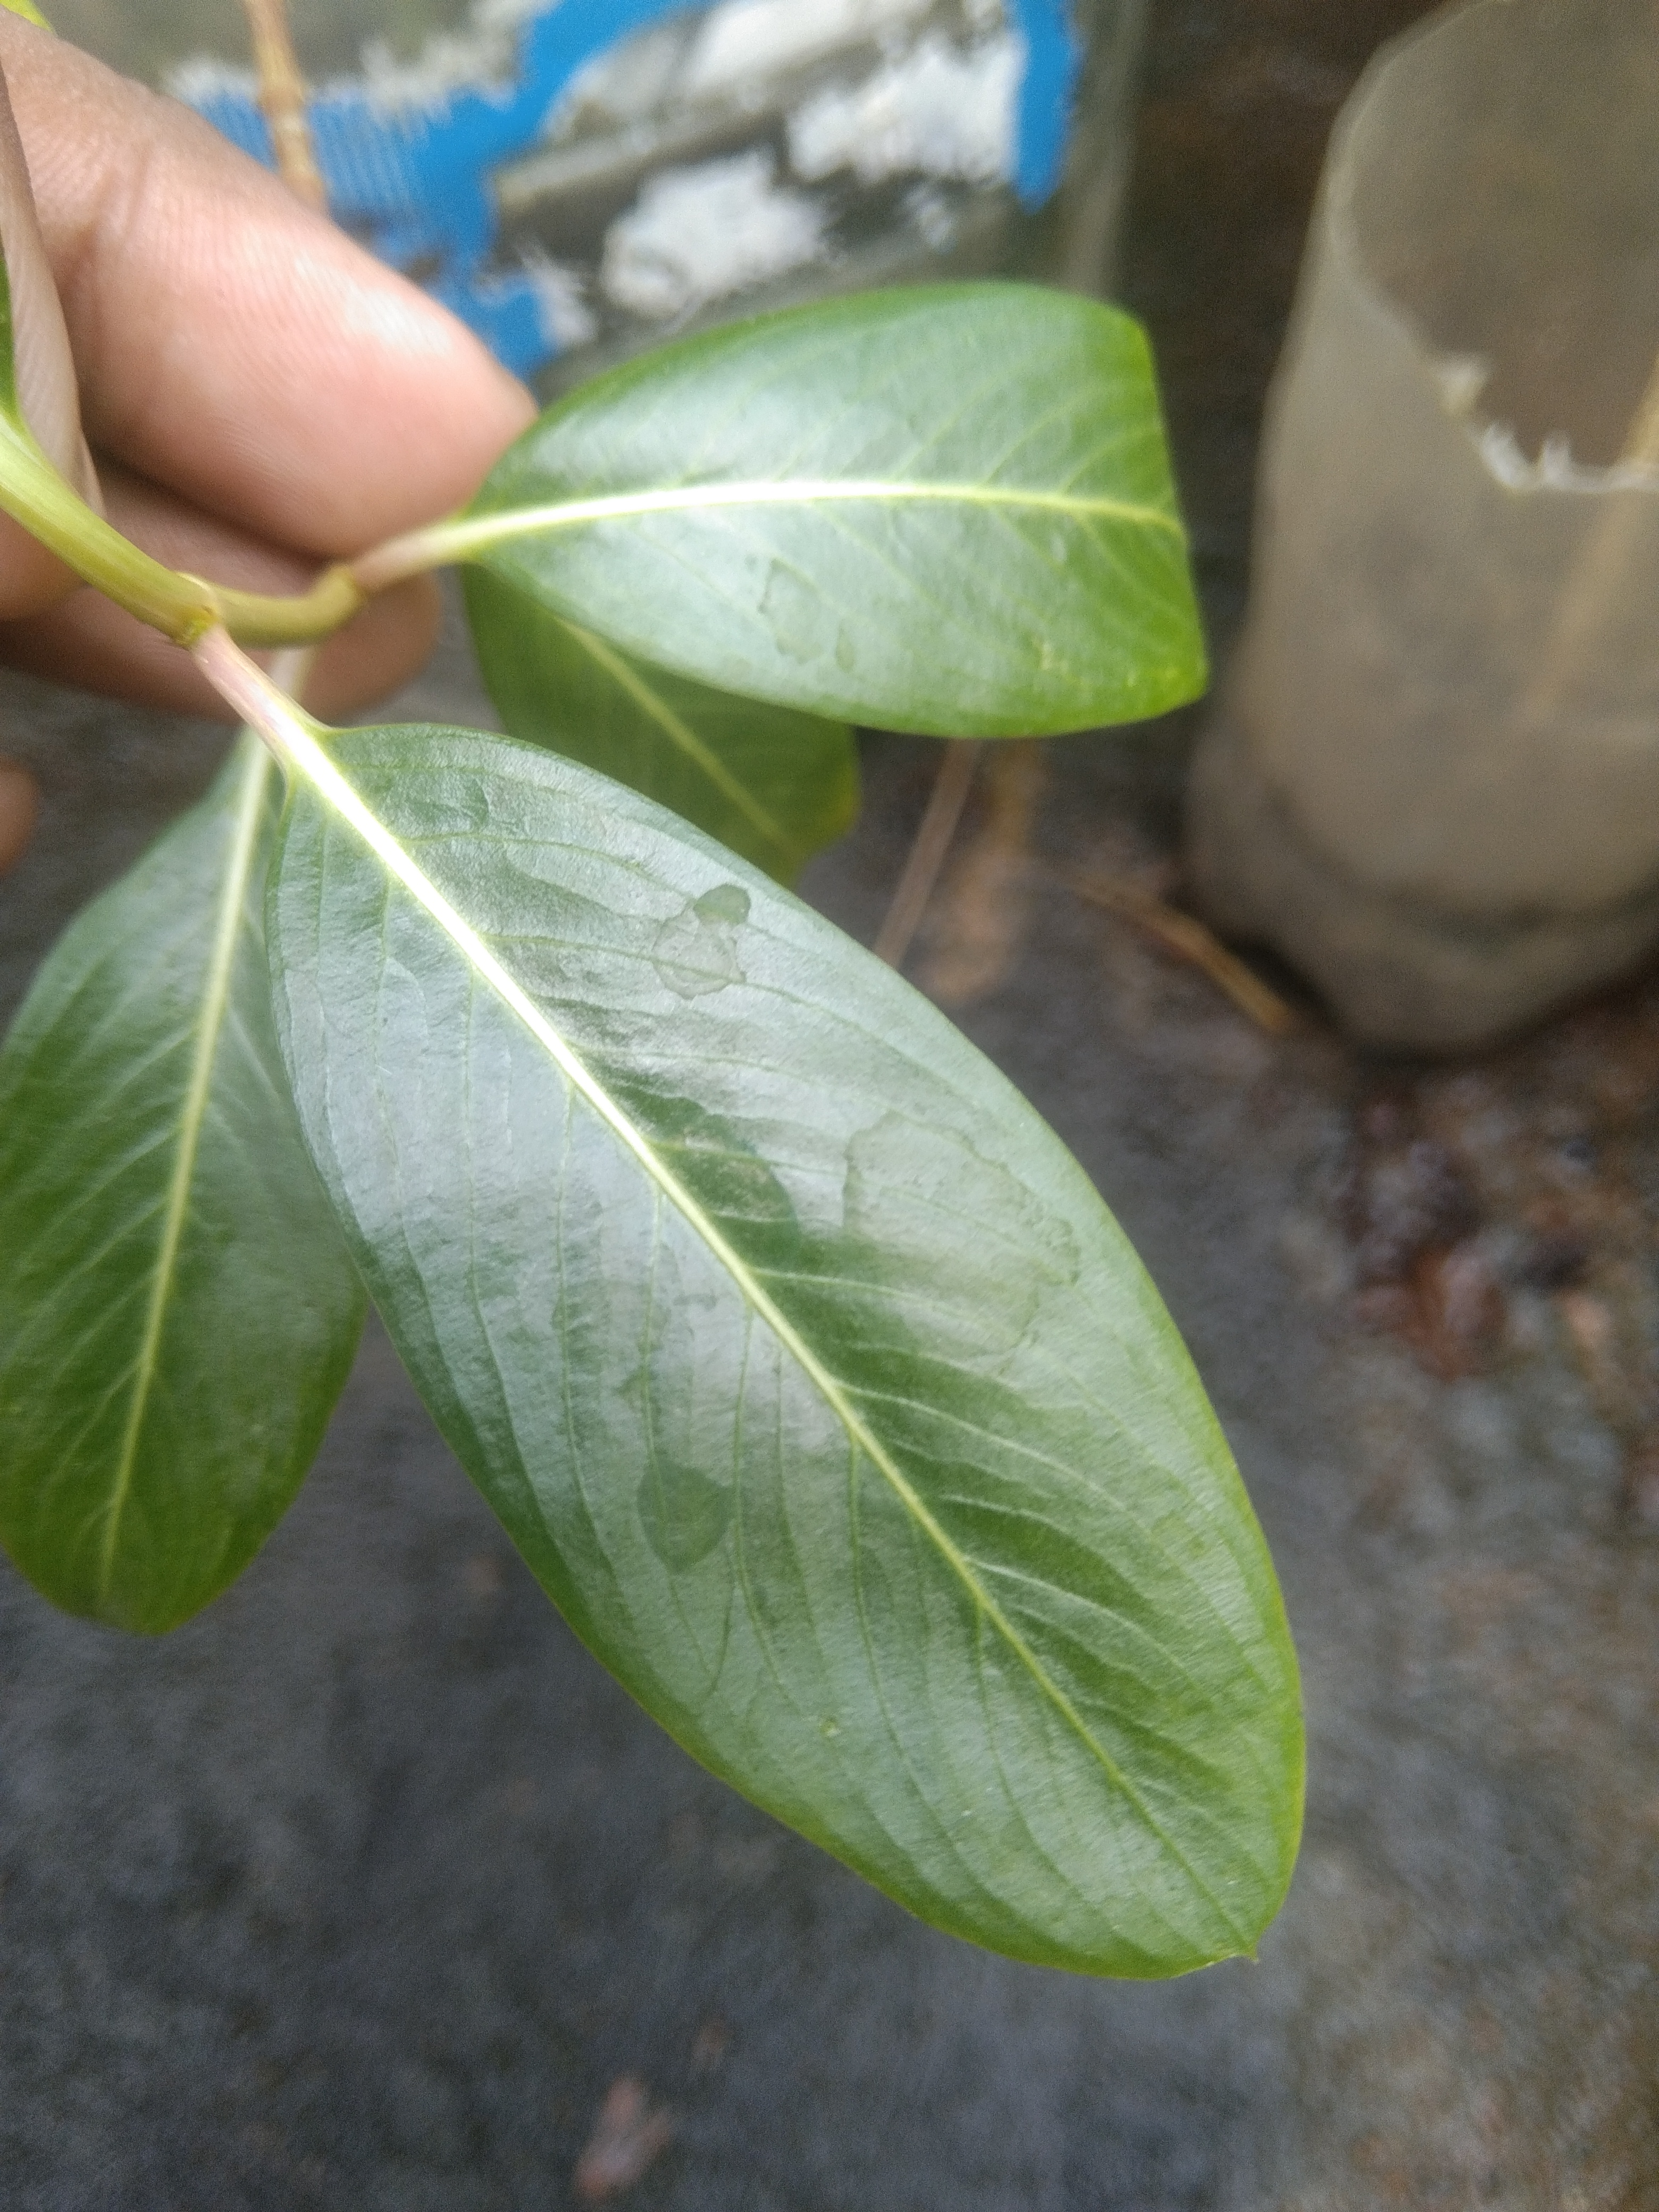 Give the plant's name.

rose periwinkle
